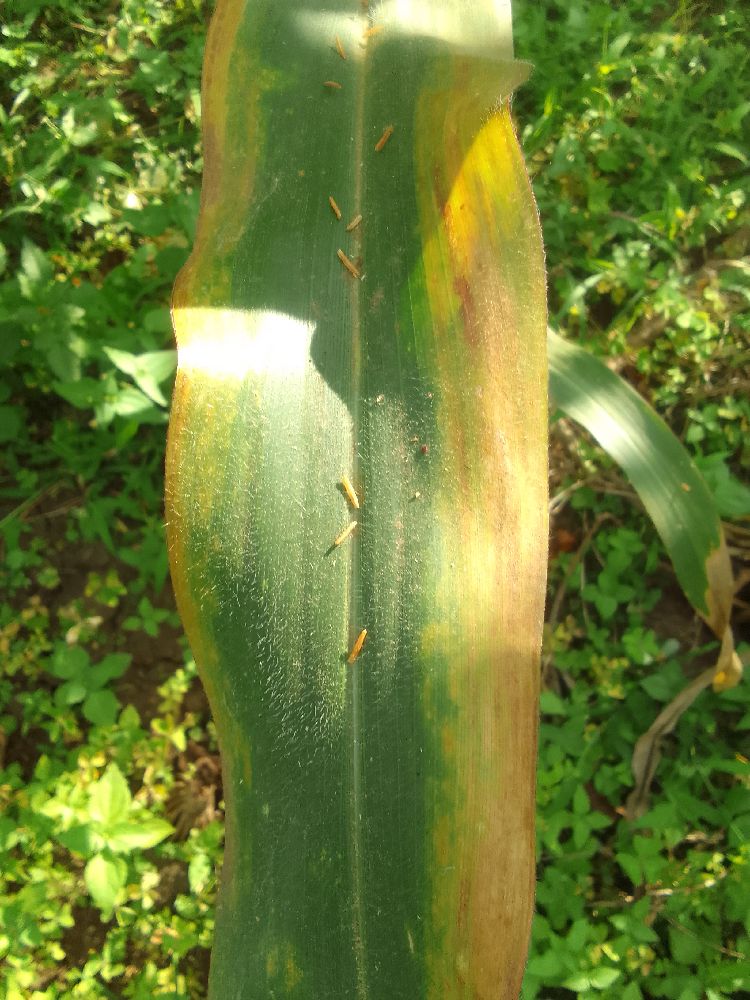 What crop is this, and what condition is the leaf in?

maize, maize lethal necrosis
